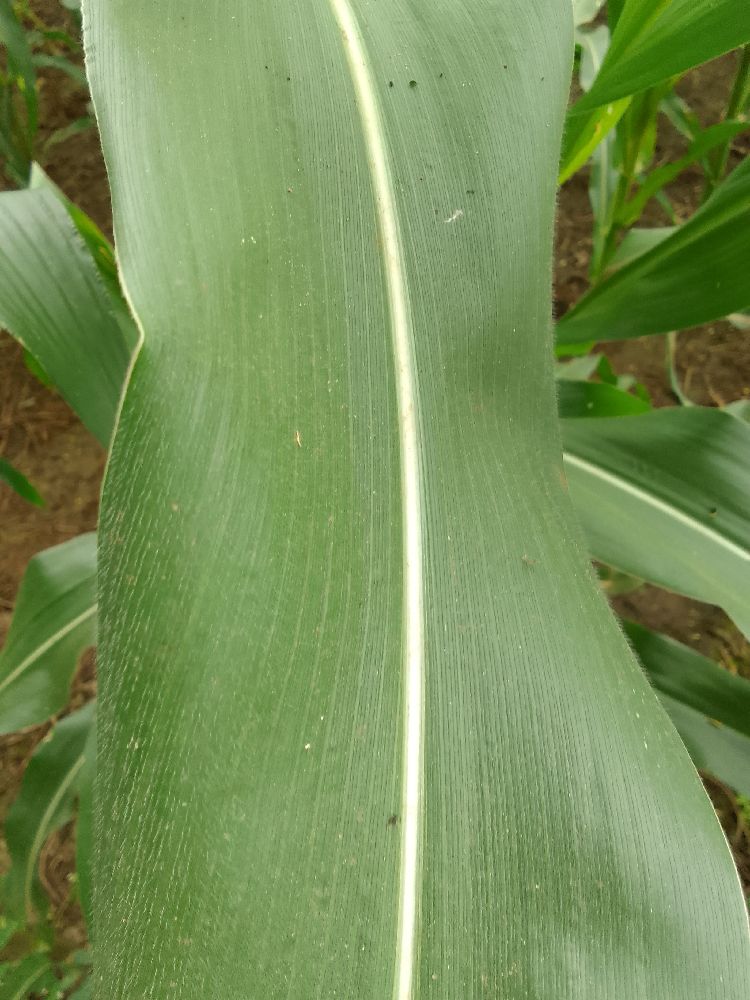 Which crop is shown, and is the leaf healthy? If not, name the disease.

maize, healthy
